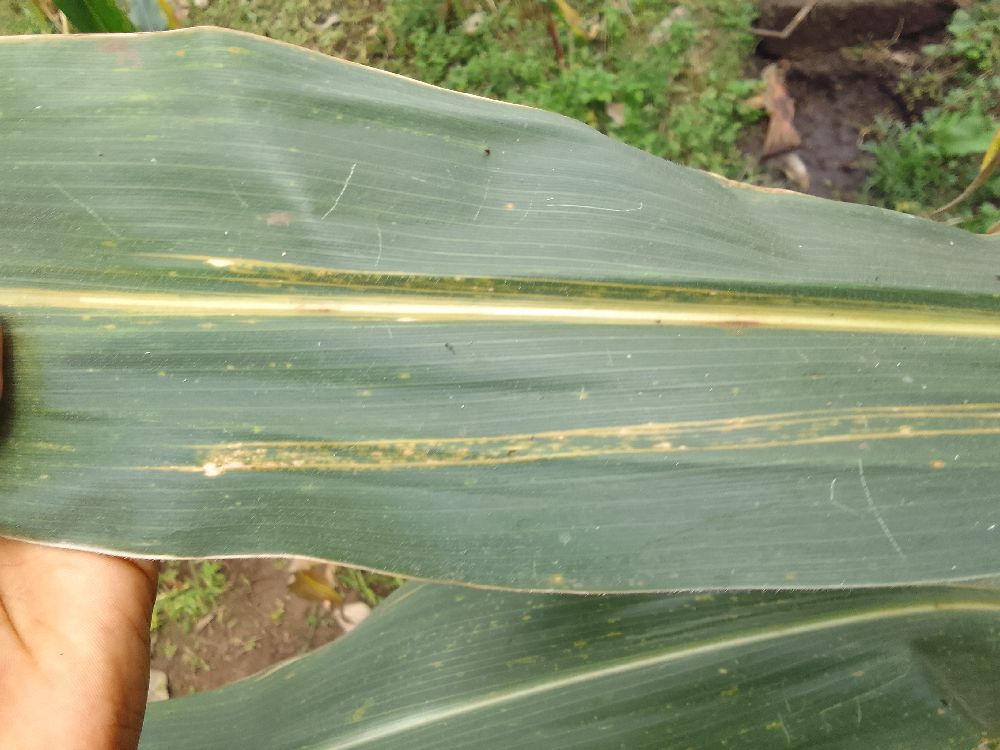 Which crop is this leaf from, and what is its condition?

maize, maize lethal necrosis
